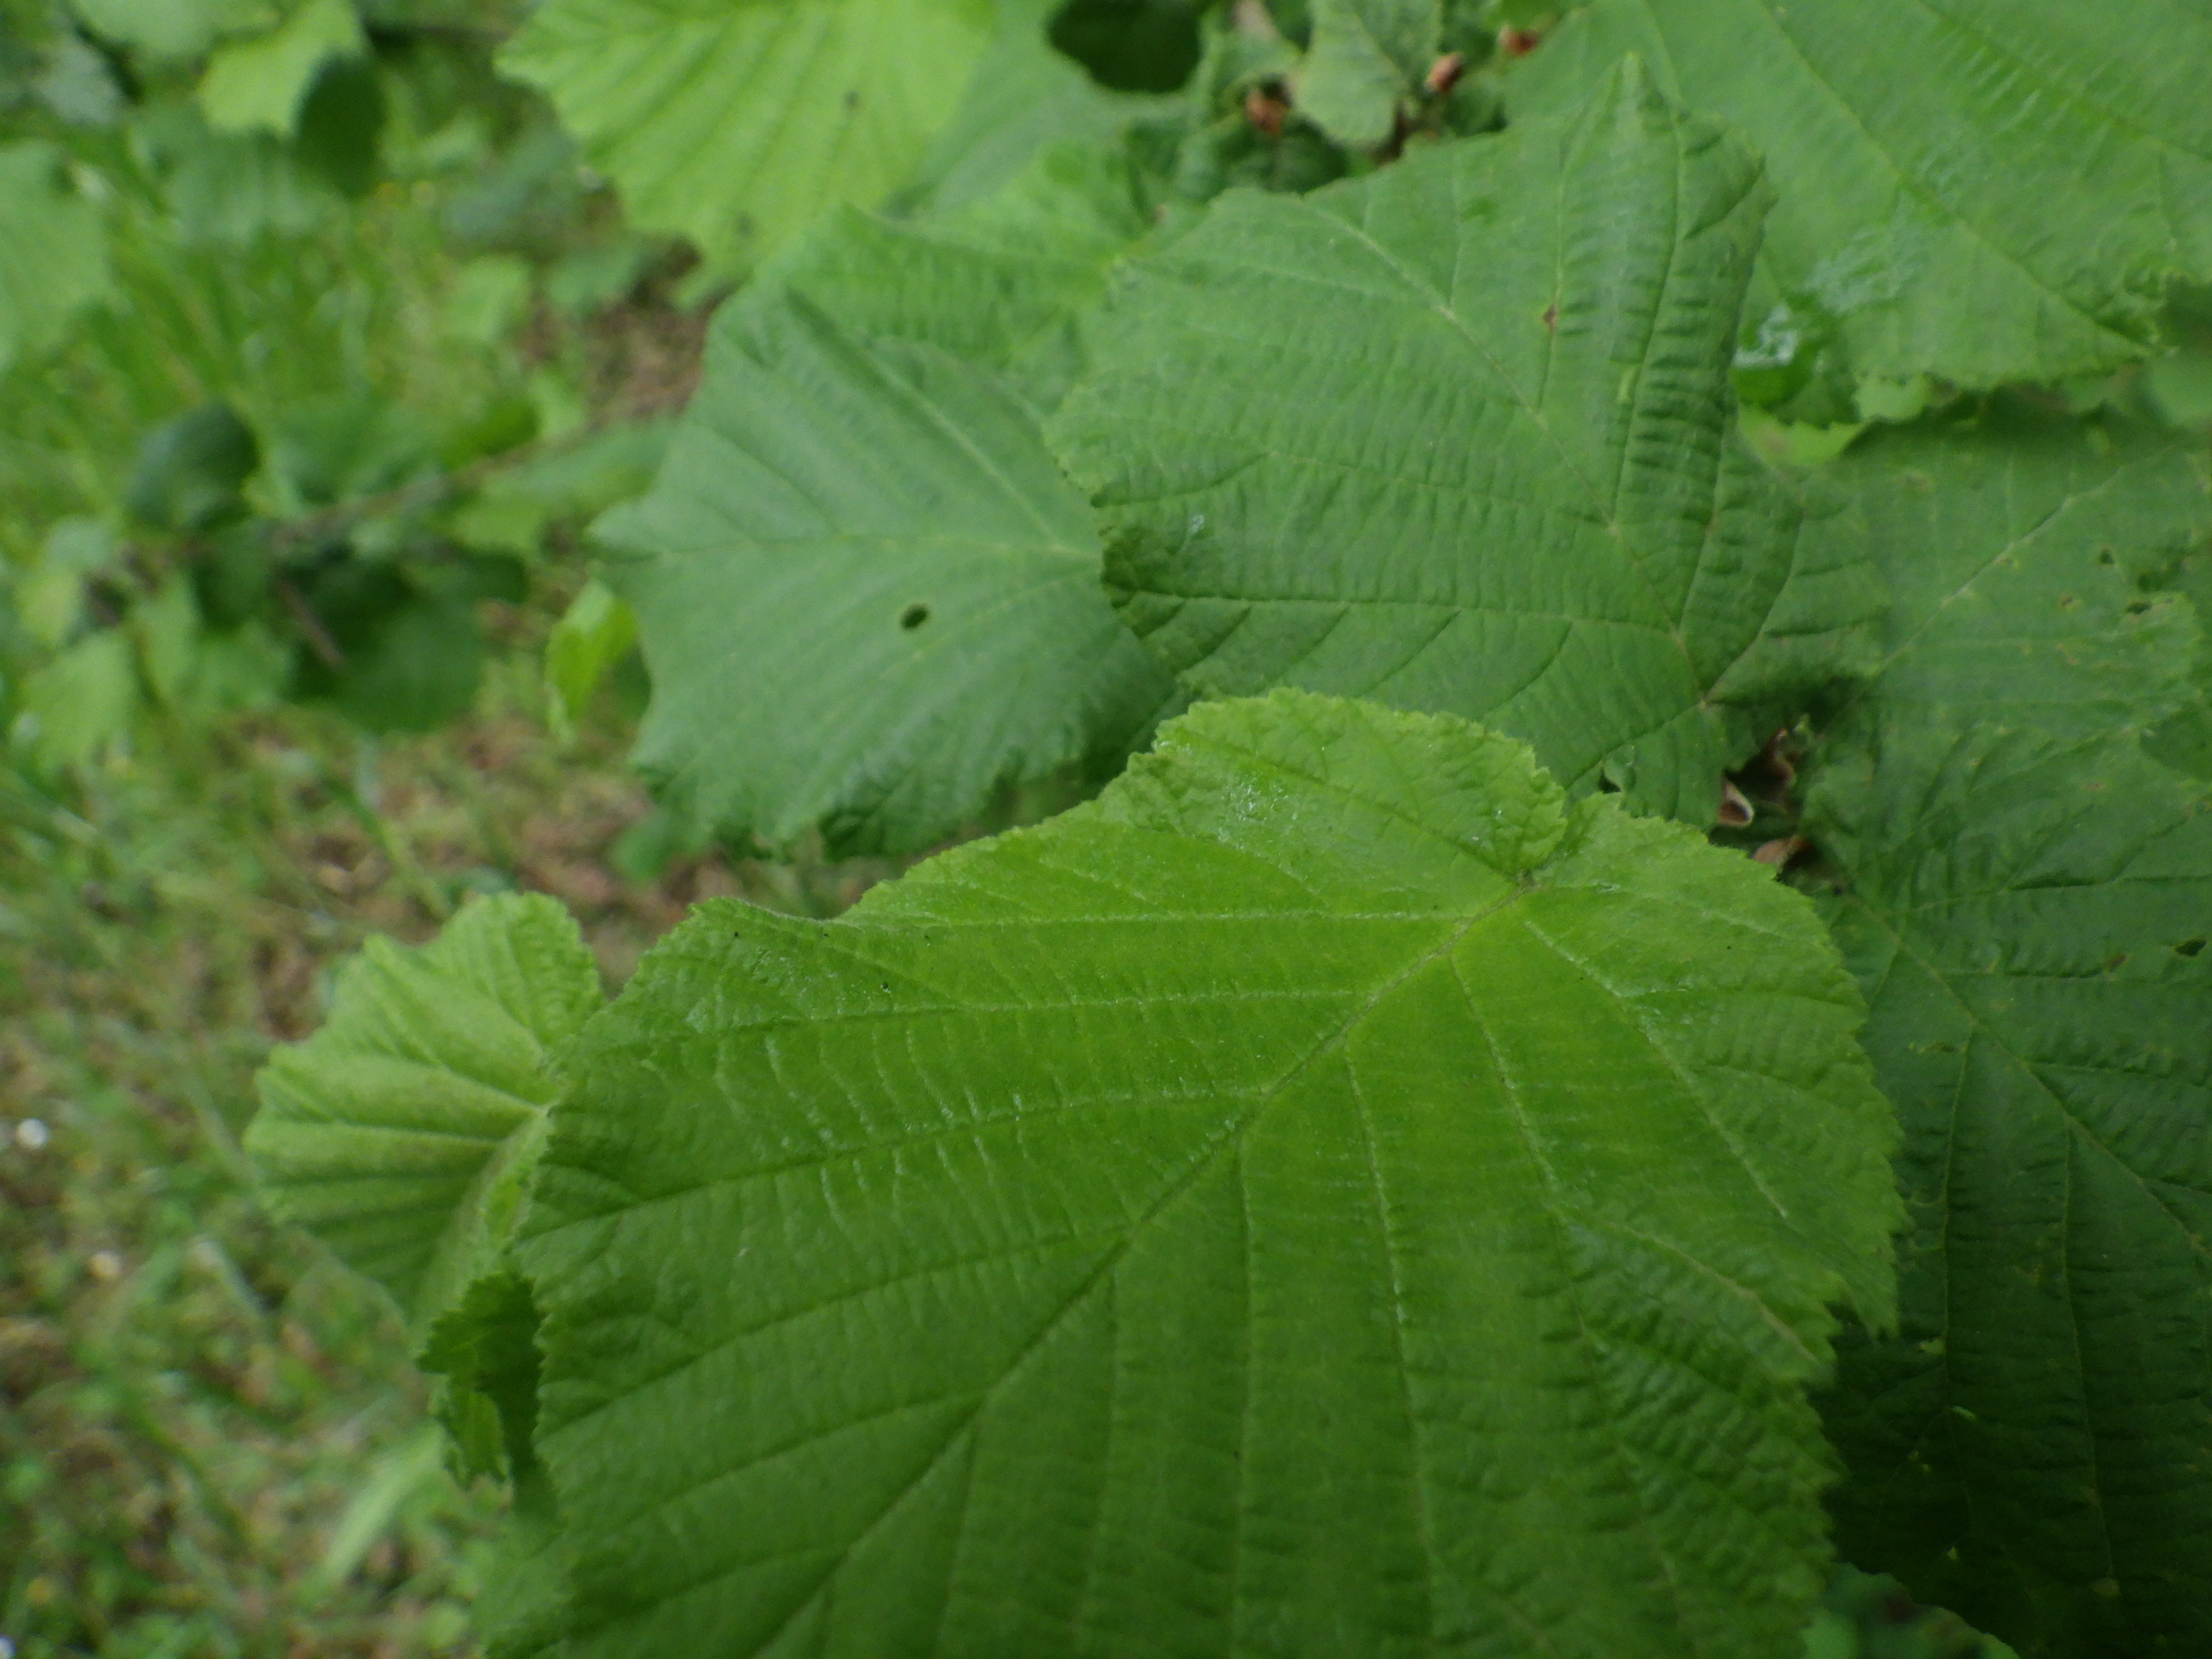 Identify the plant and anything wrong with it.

hazel, phytophagous
